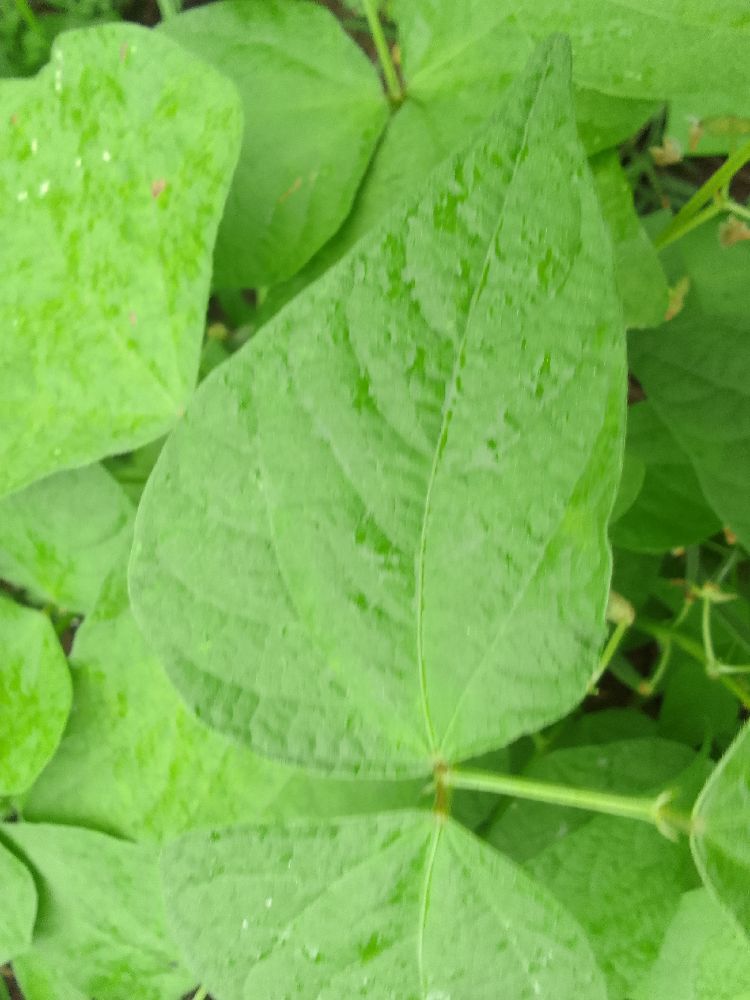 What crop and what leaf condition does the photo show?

common bean, healthy
